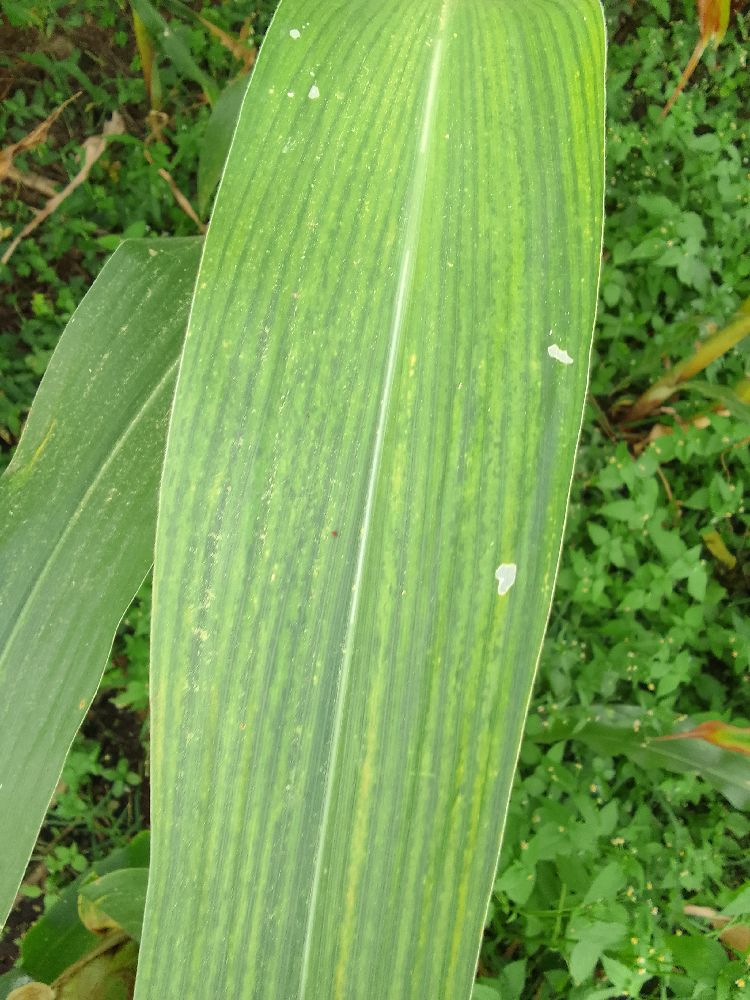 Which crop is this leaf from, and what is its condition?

maize, maize lethal necrosis
